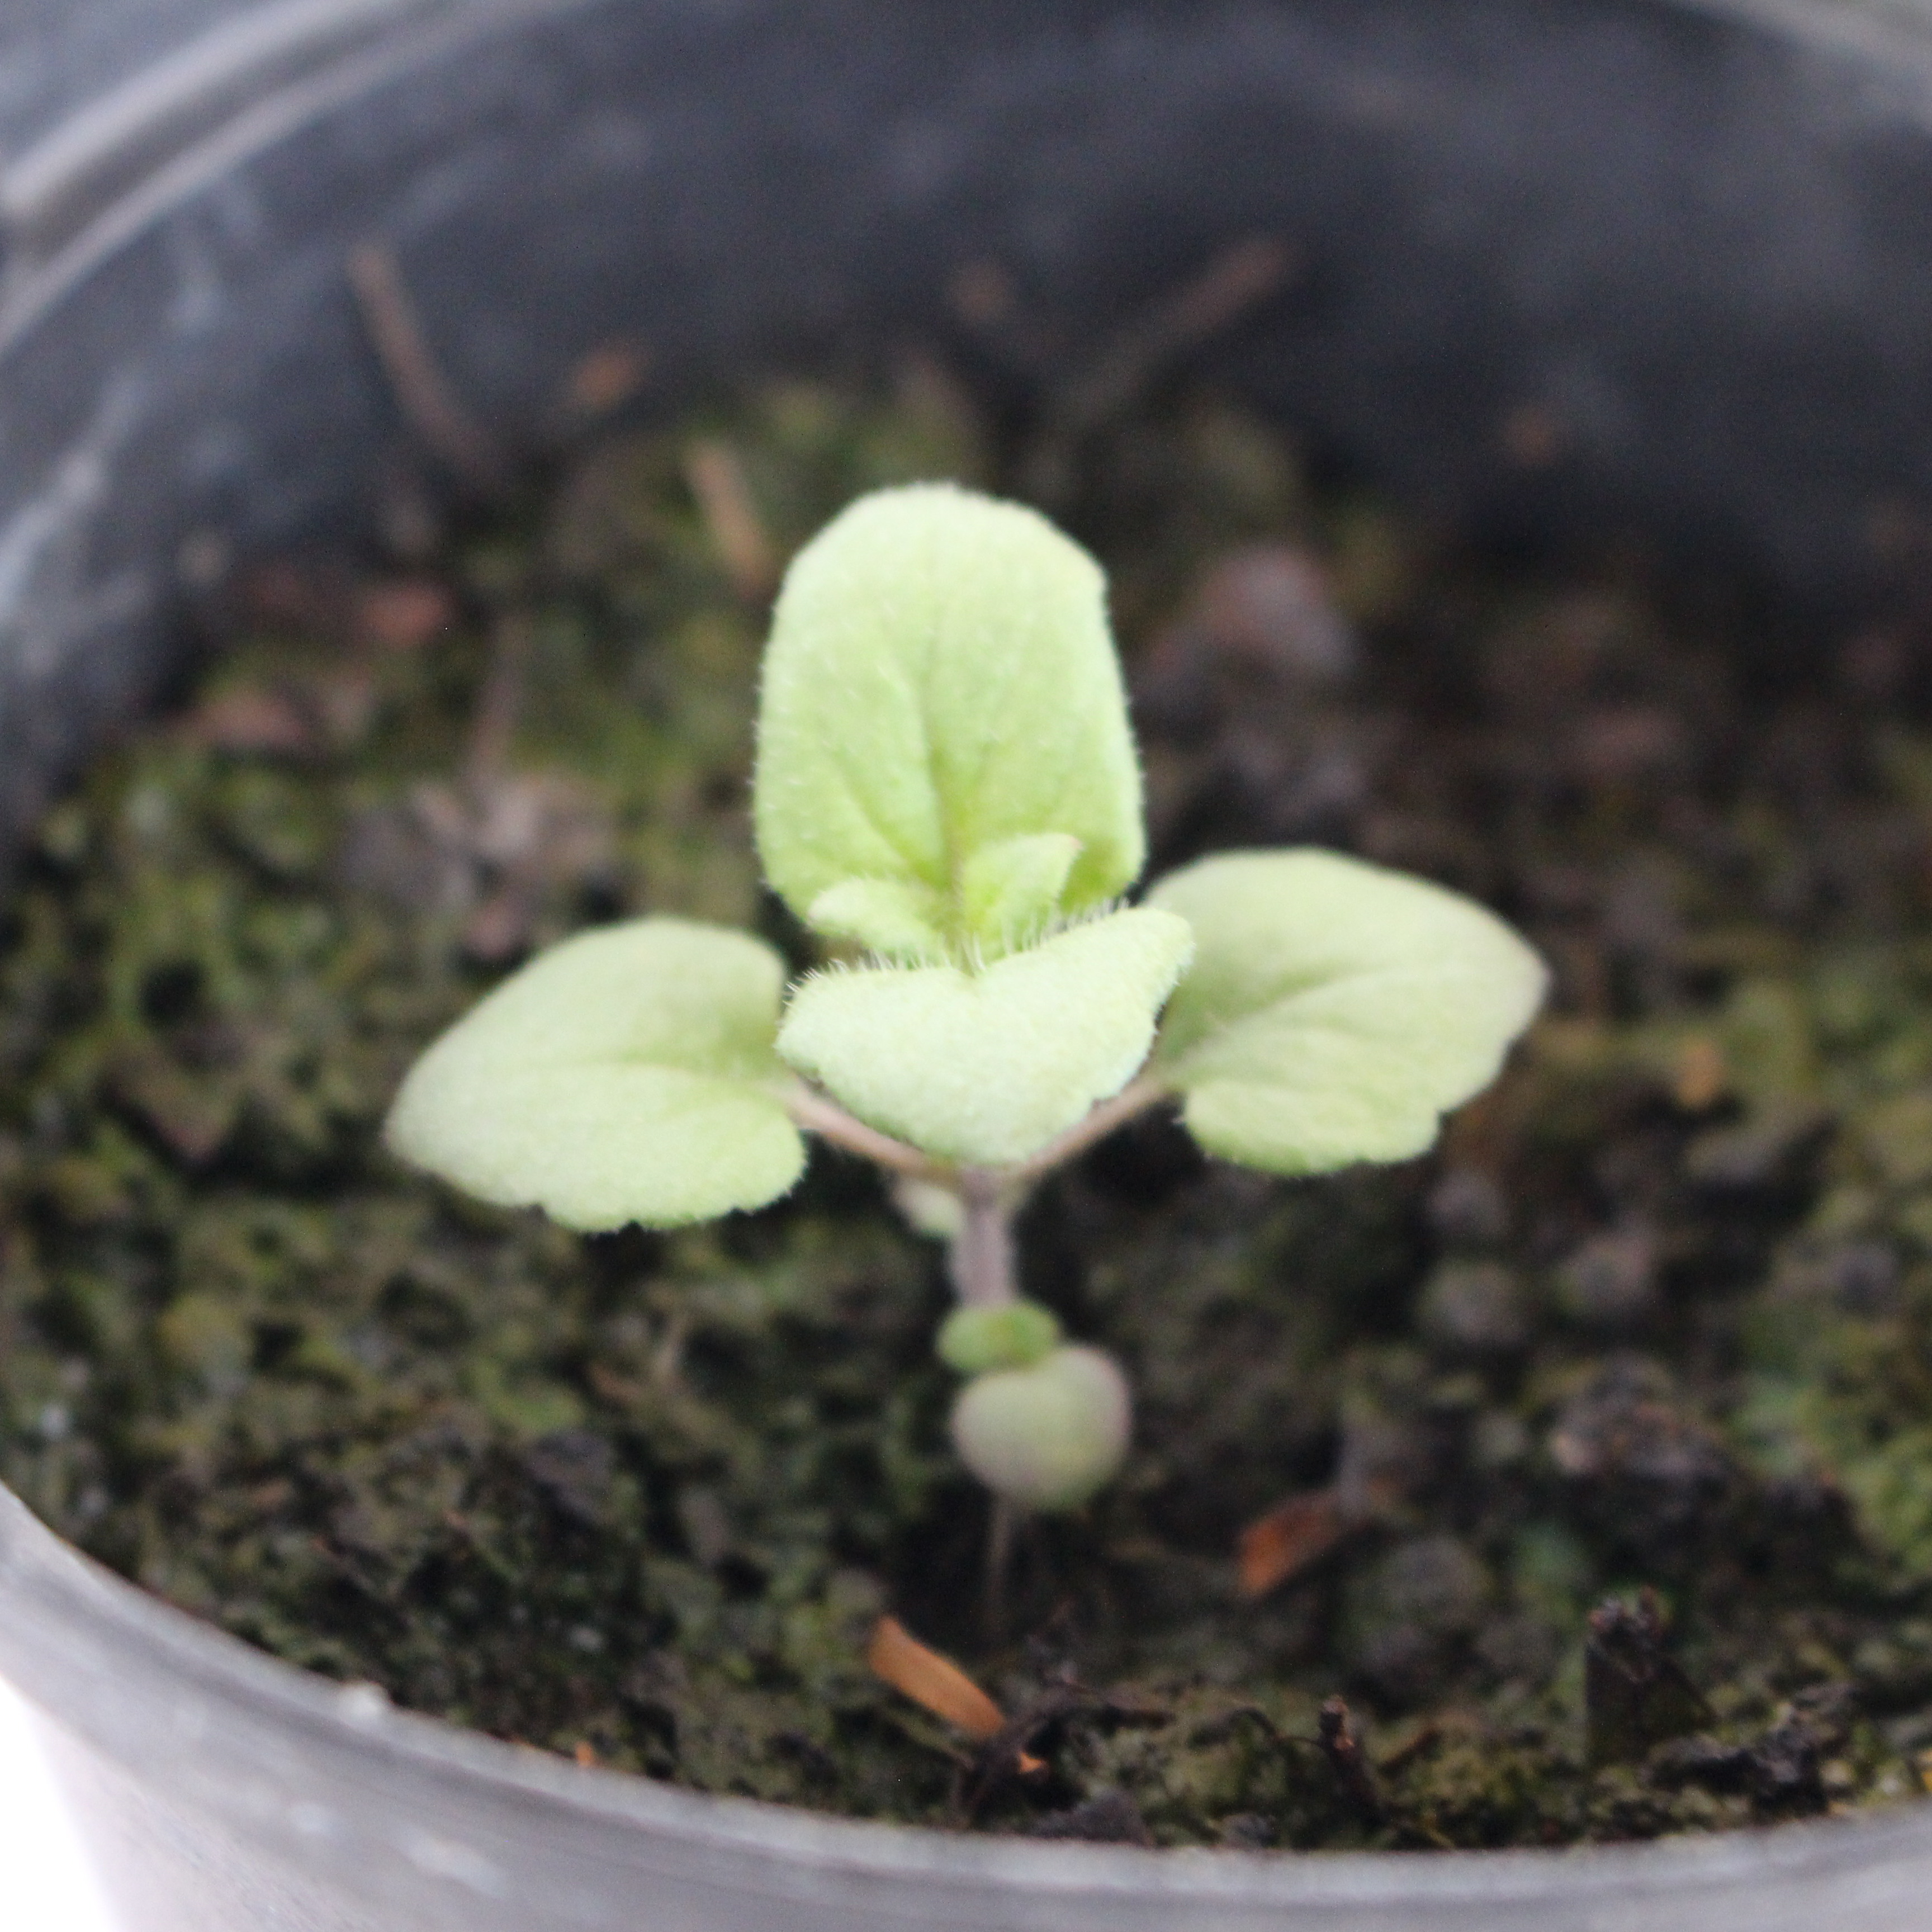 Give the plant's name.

Veronica persica
